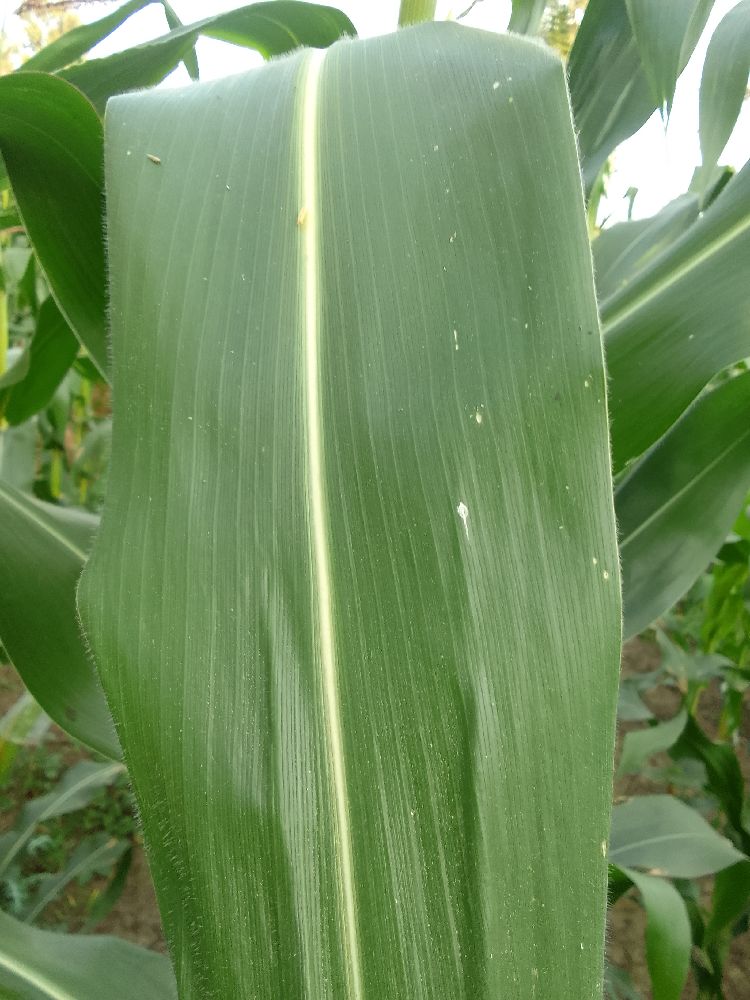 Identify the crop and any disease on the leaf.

maize, healthy
